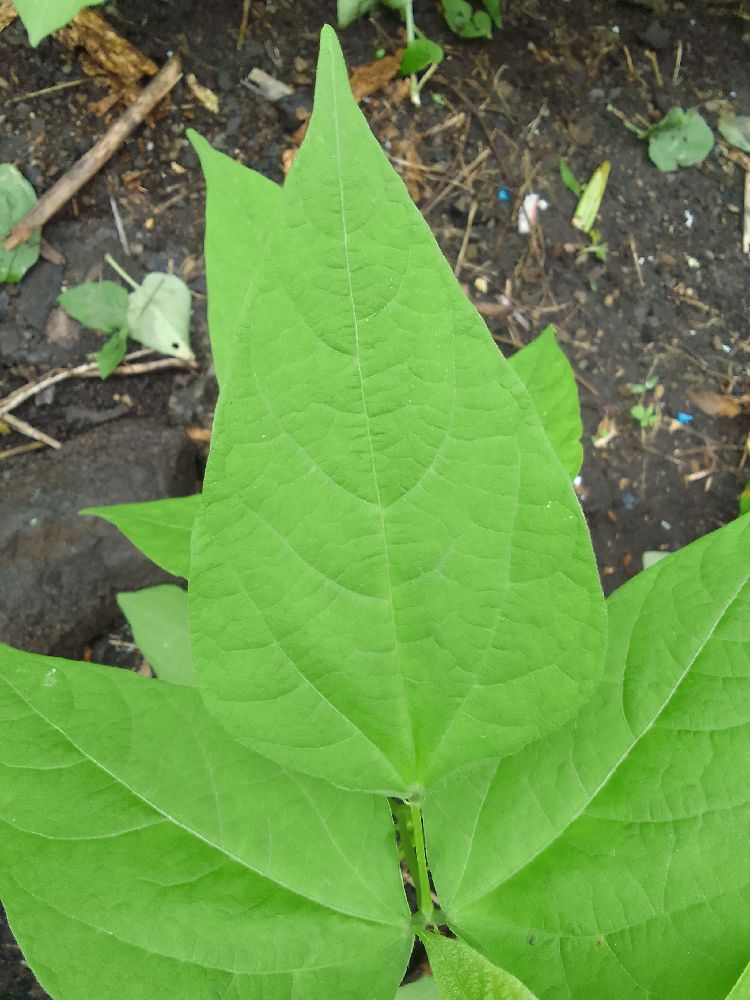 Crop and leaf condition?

common bean, healthy
